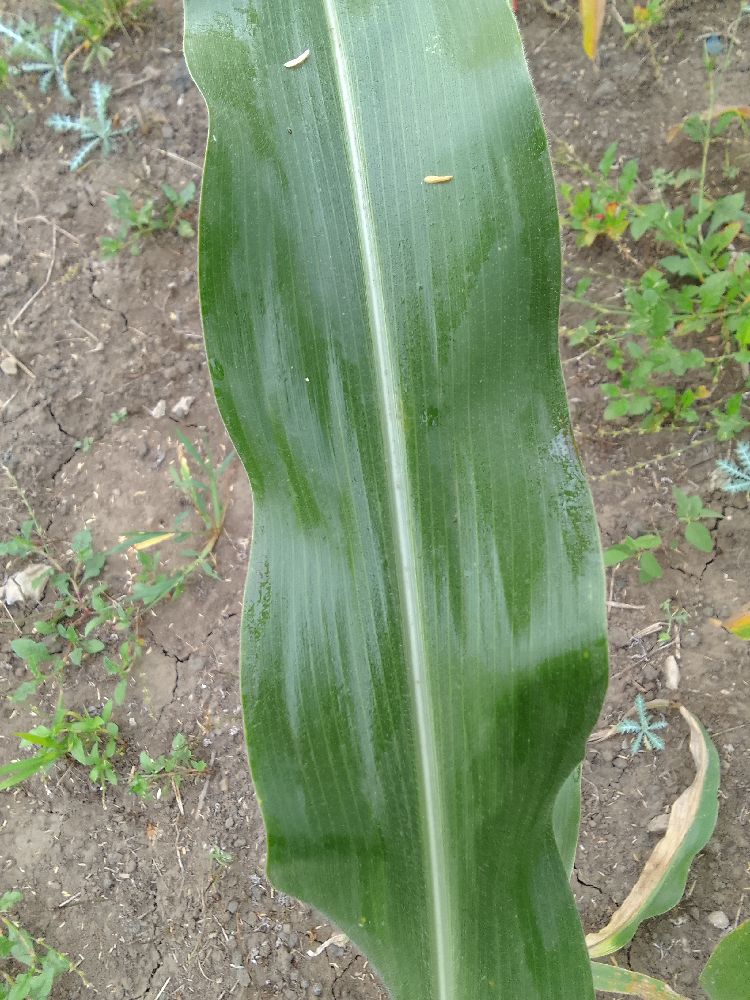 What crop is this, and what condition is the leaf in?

maize, healthy
